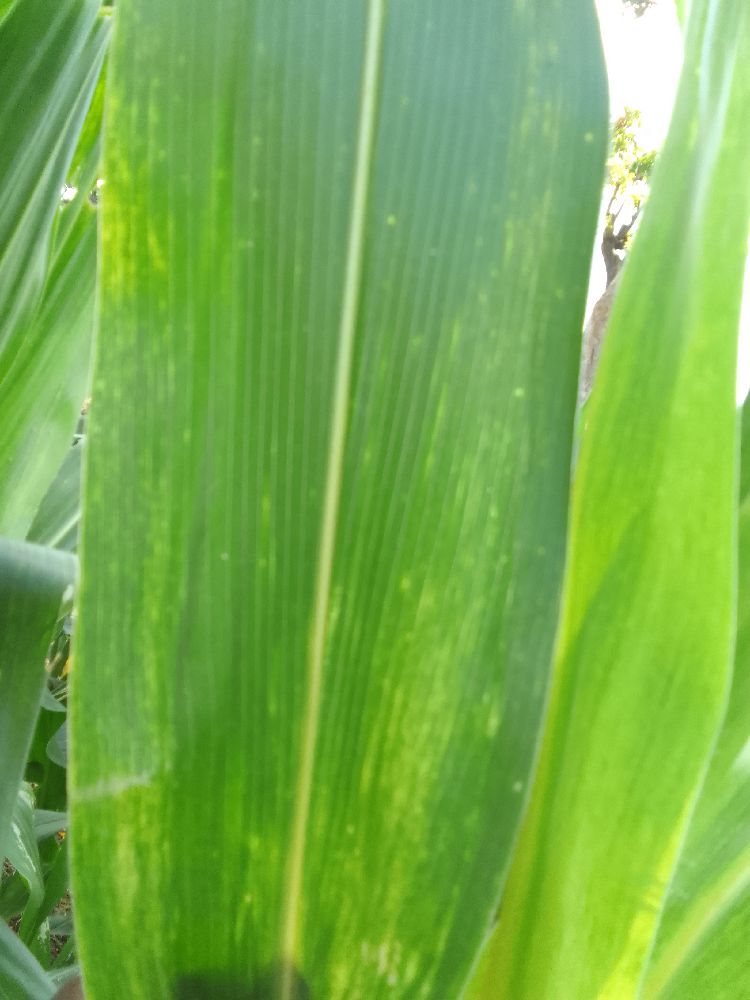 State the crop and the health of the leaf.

maize, maize lethal necrosis
